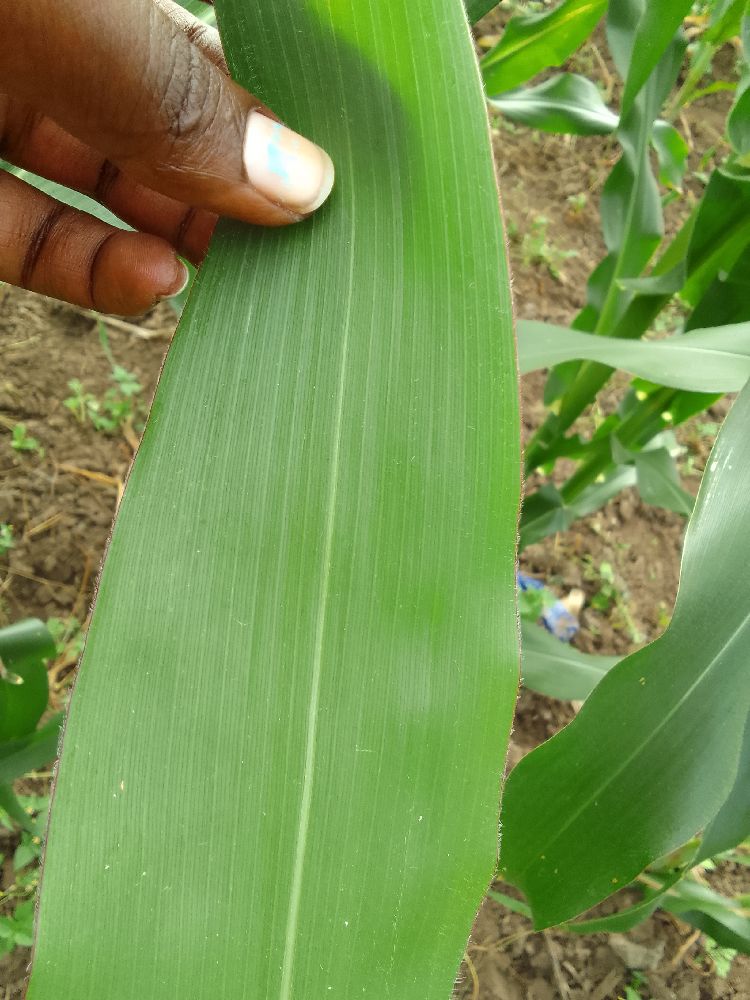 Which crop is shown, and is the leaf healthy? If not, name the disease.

maize, healthy
